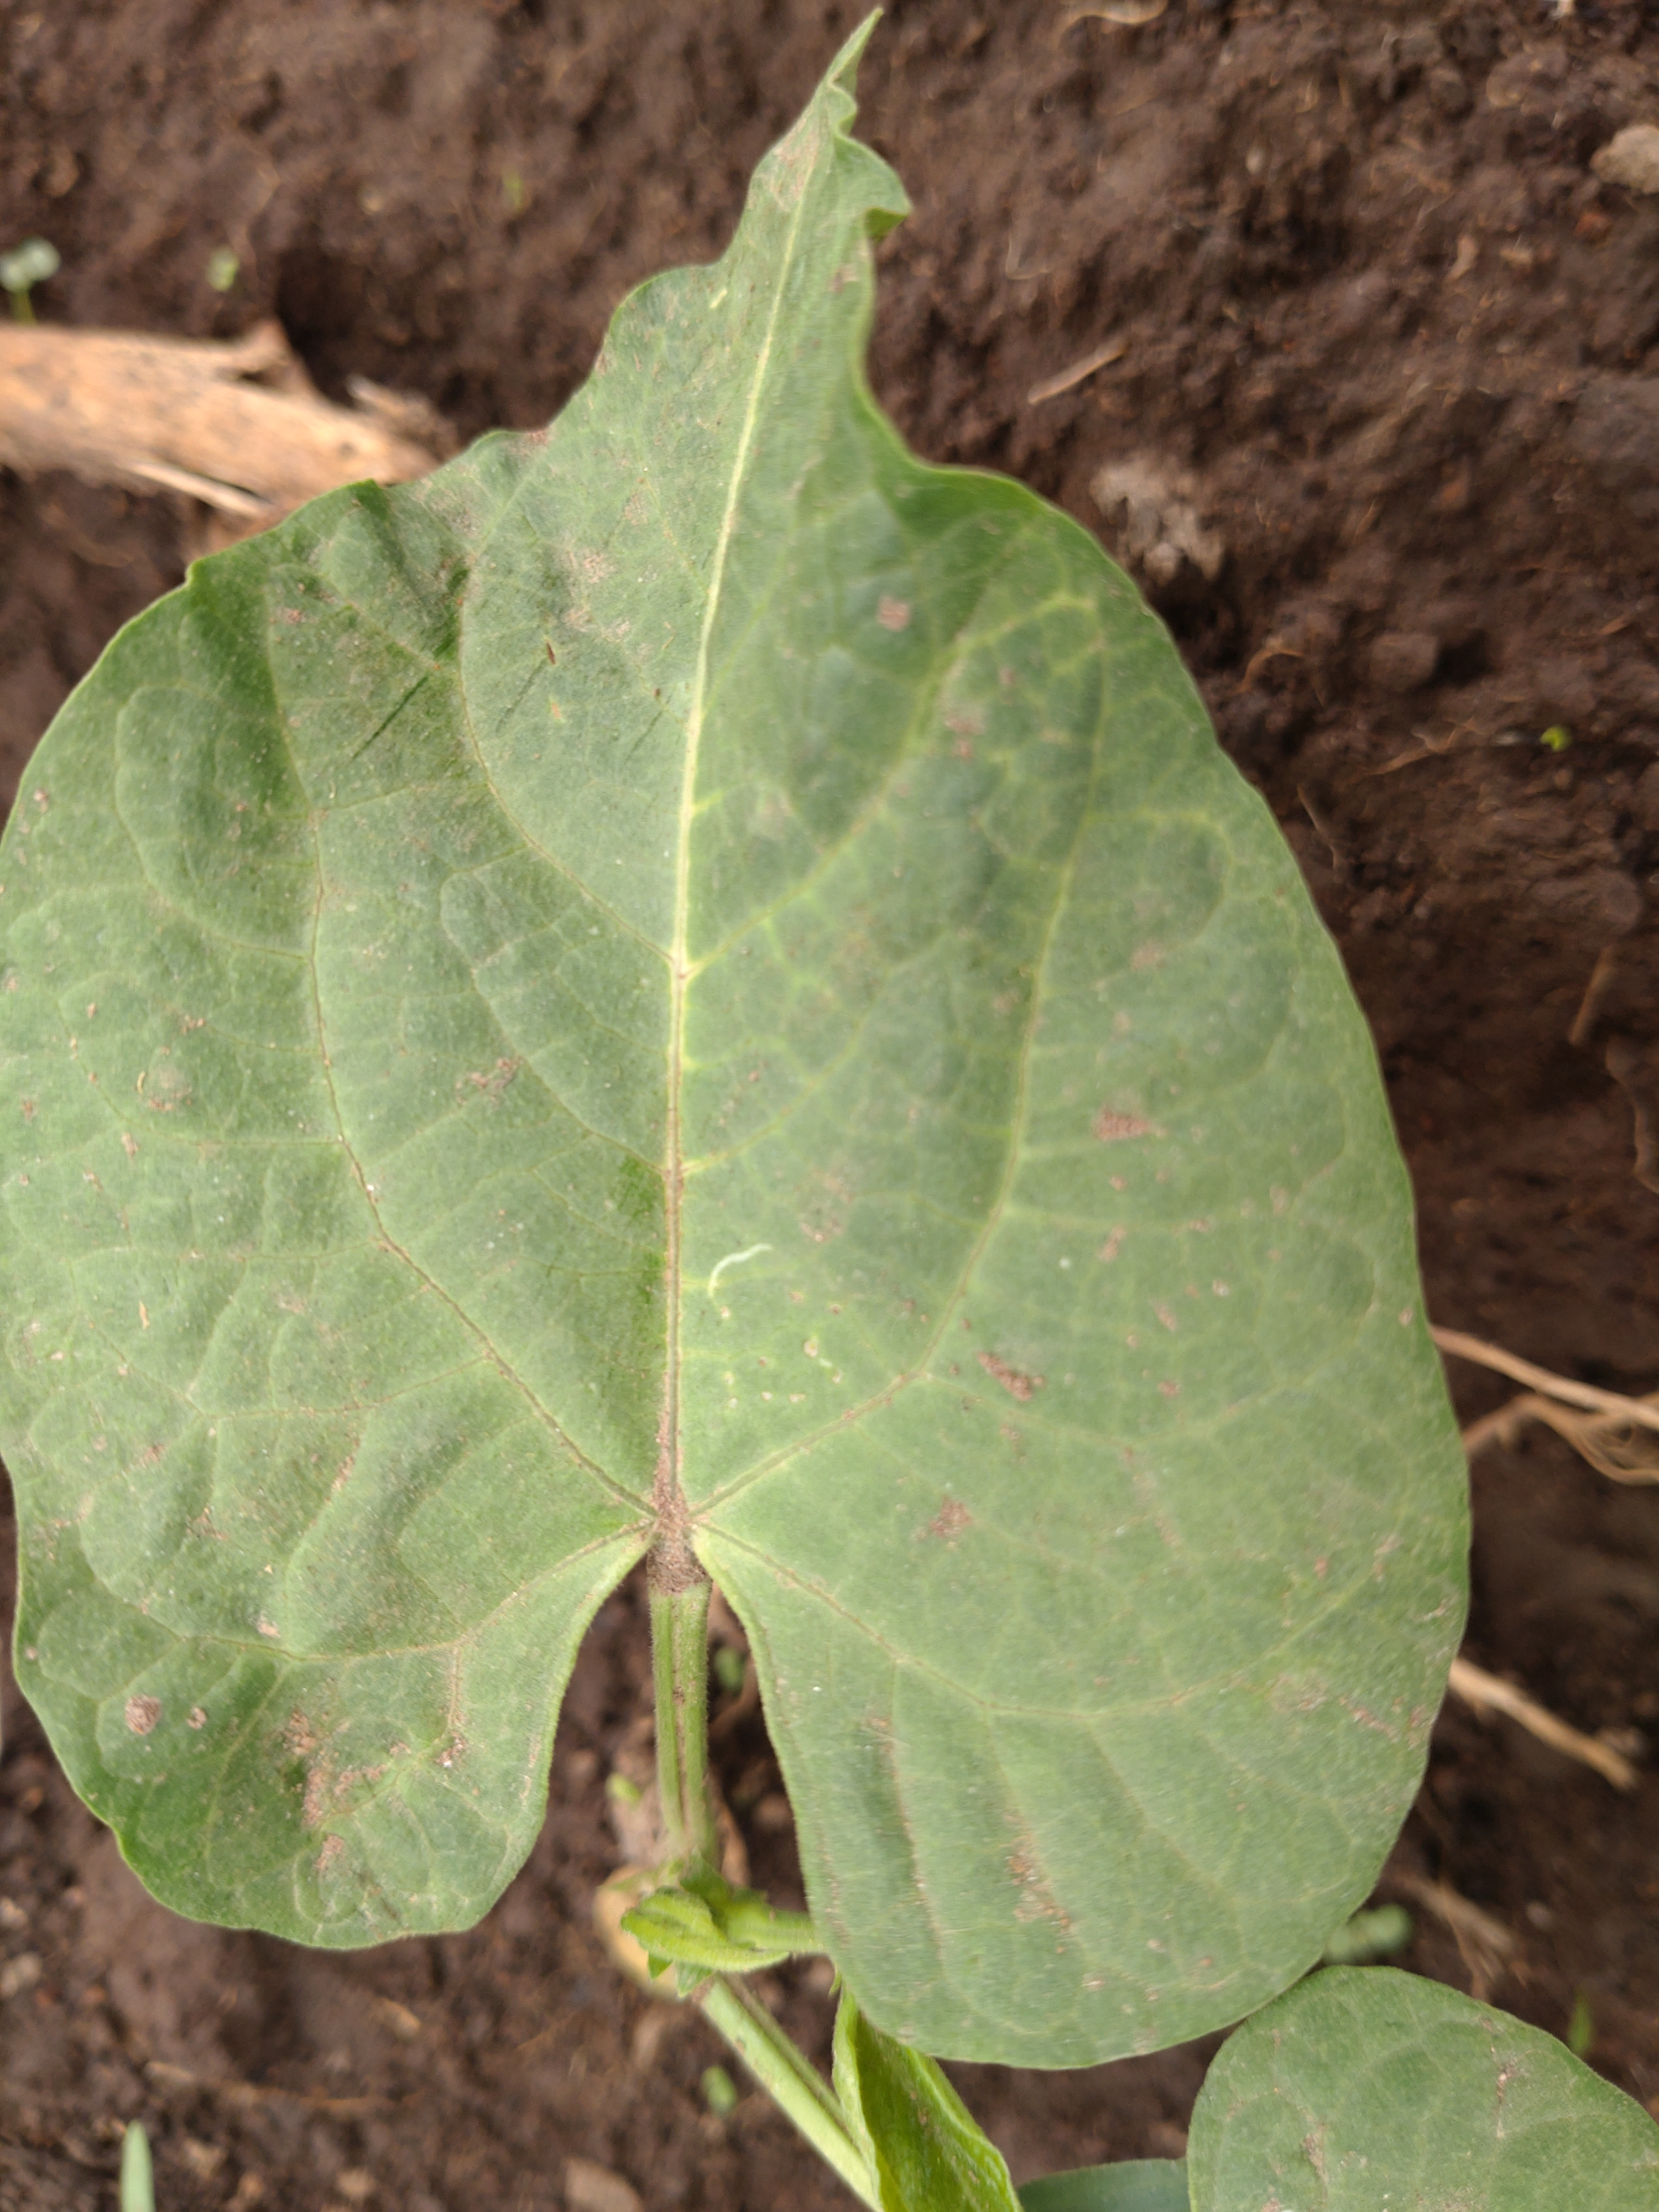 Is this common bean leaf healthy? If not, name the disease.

healthy
